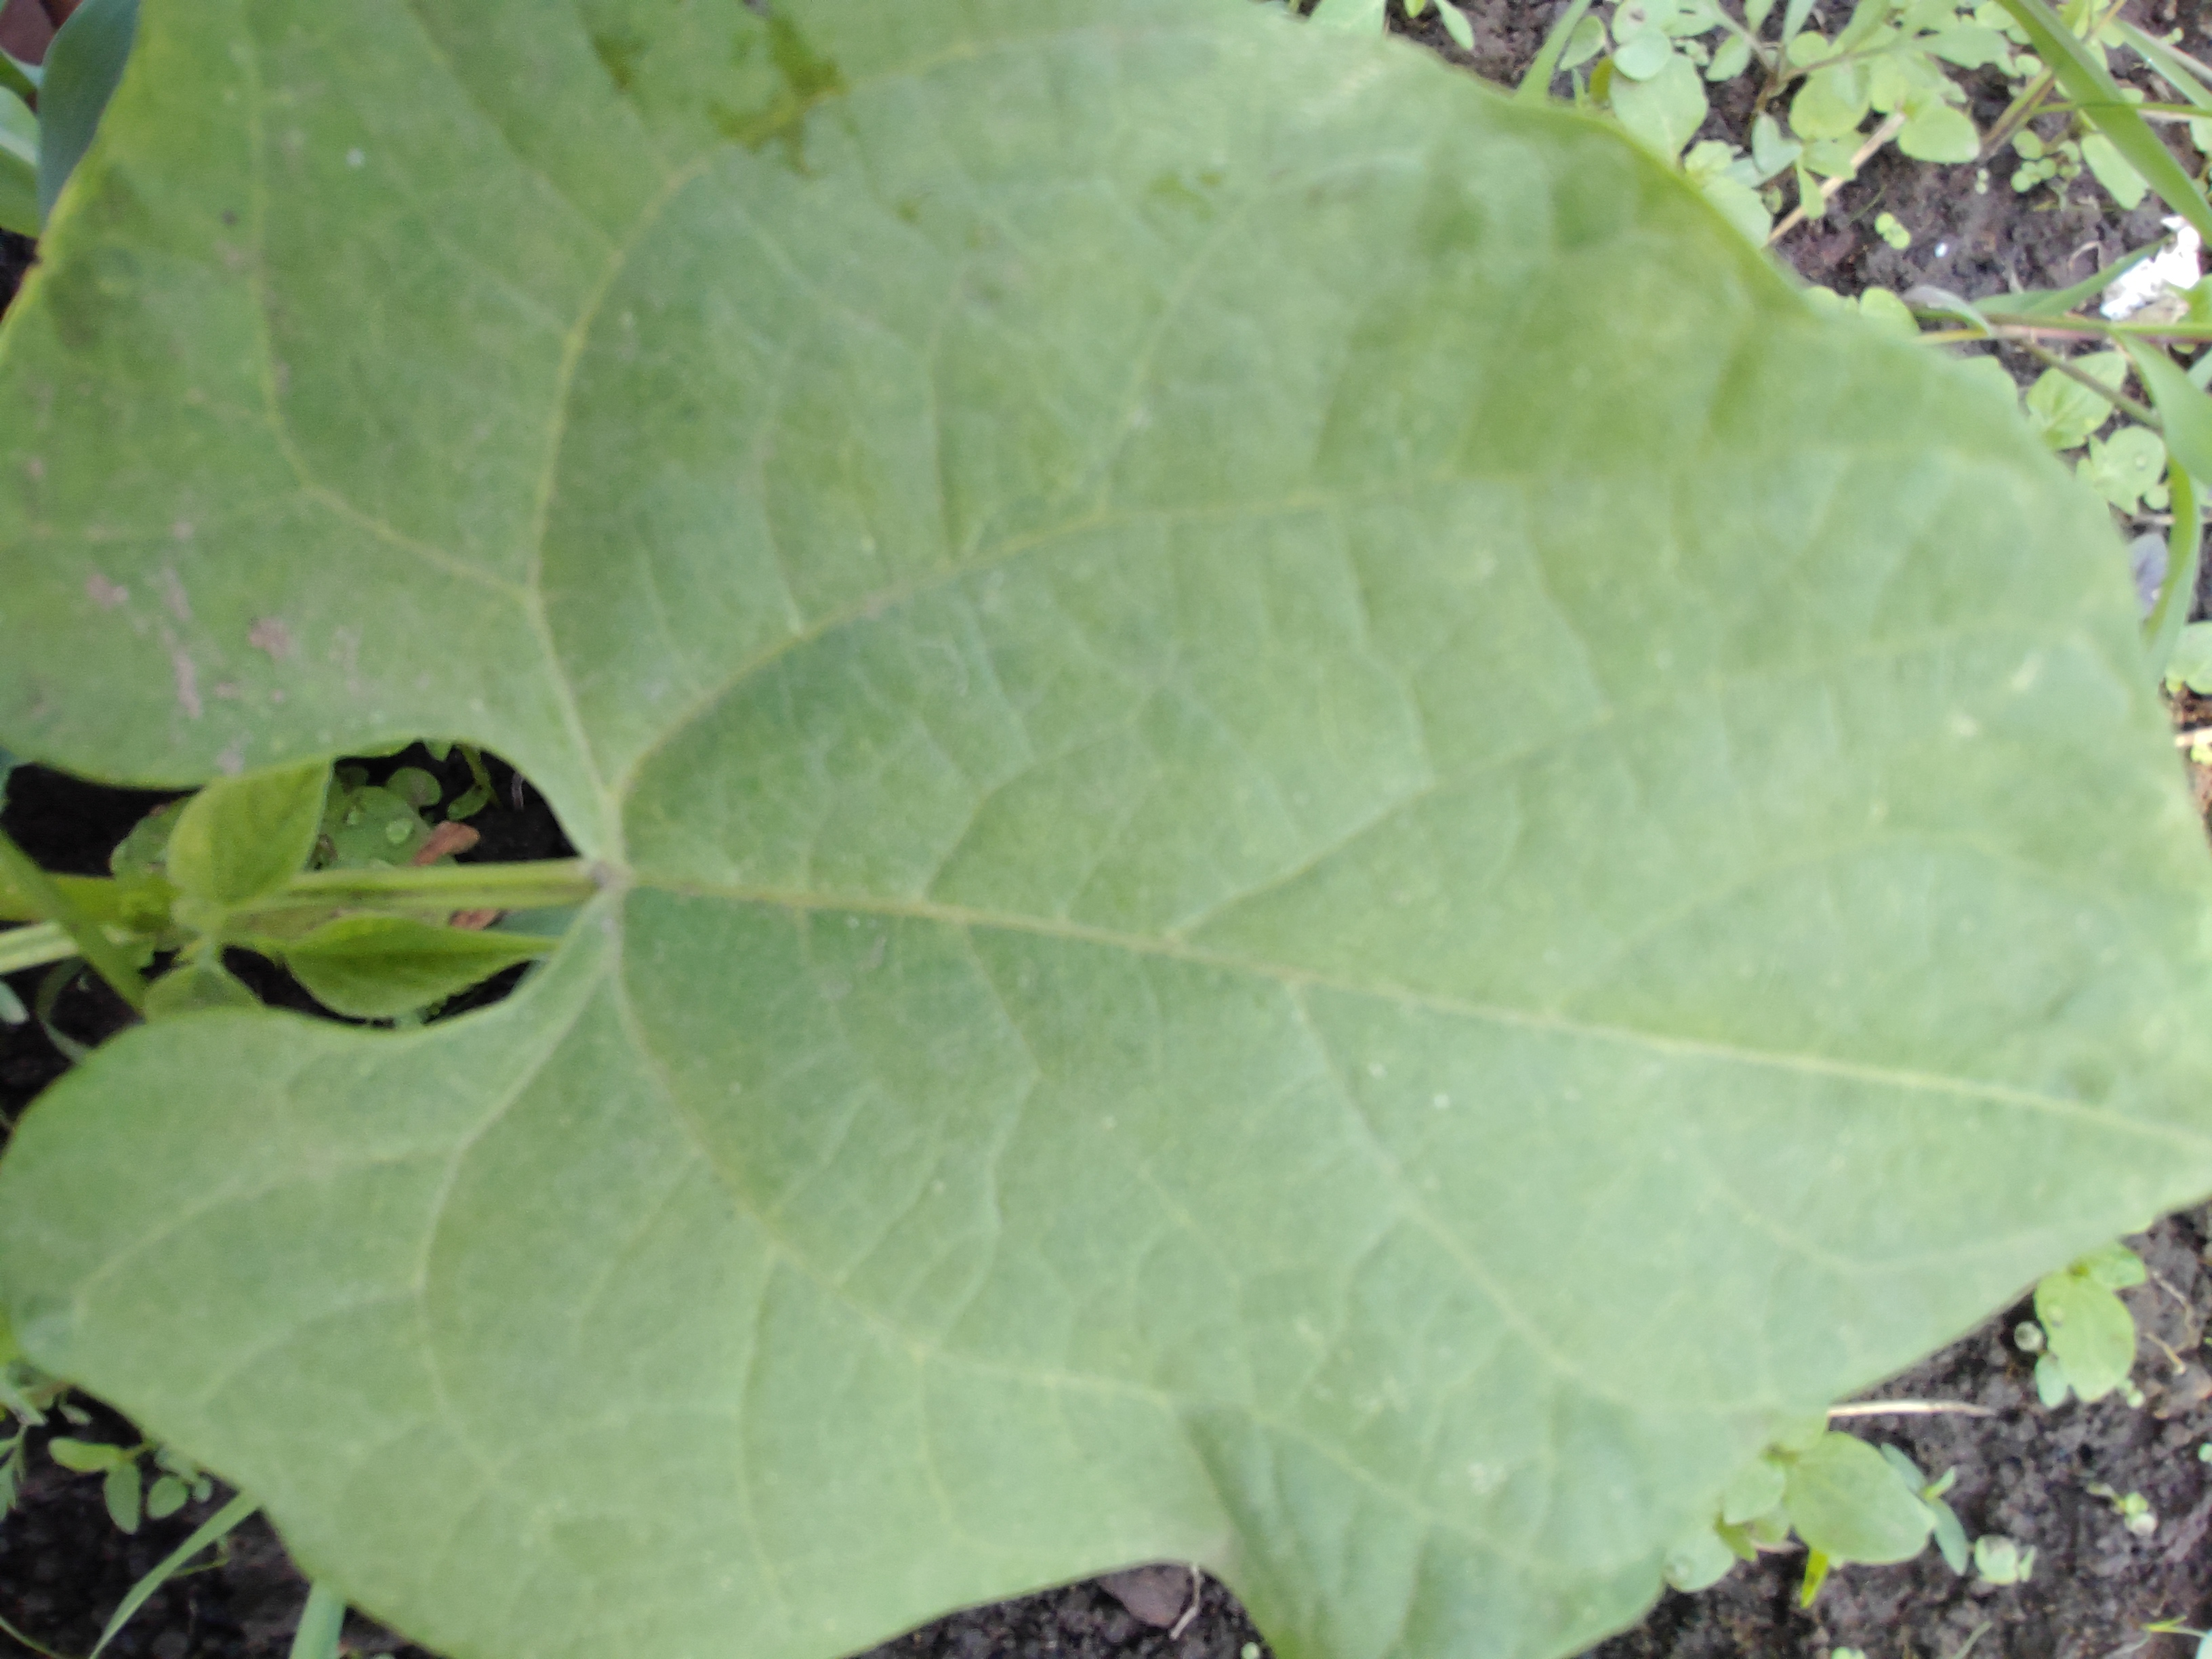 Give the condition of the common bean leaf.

healthy
